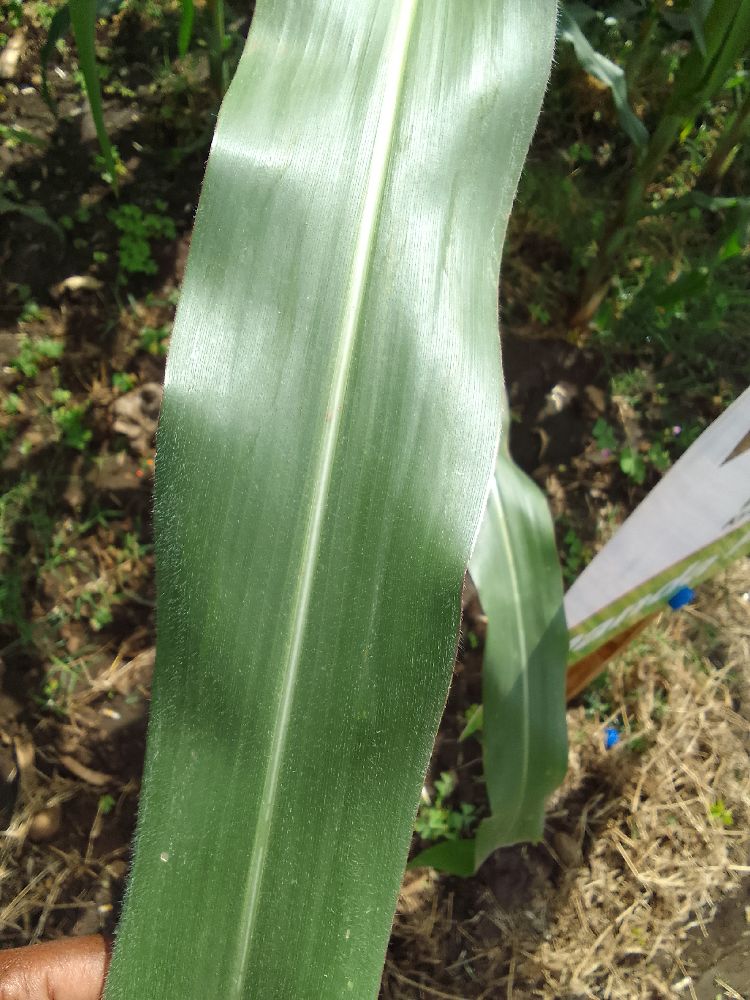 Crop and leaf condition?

maize, healthy
